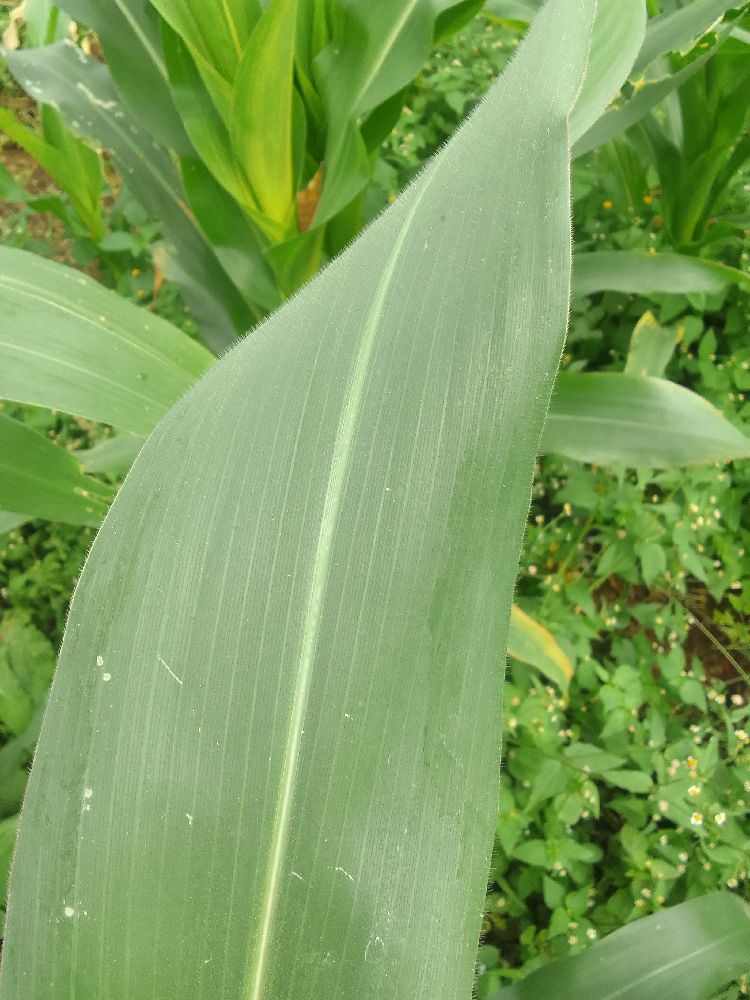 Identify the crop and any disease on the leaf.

maize, healthy
